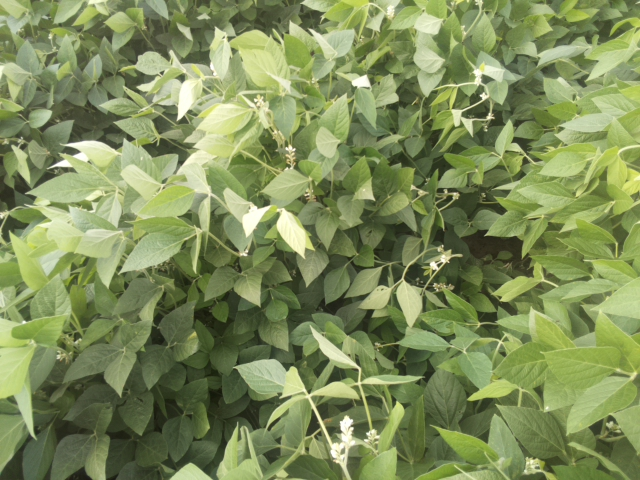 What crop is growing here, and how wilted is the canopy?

soybean, leaflets folding inward at secondary pulvinus with no turgor loss in leaflets or petioles
